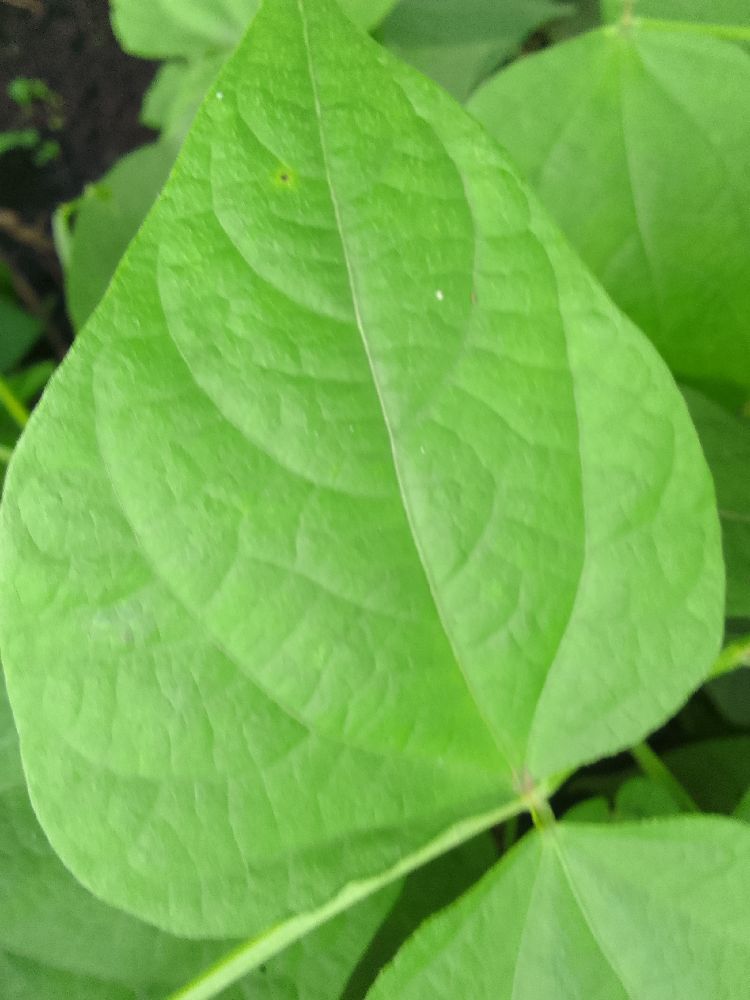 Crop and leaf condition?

common bean, healthy
